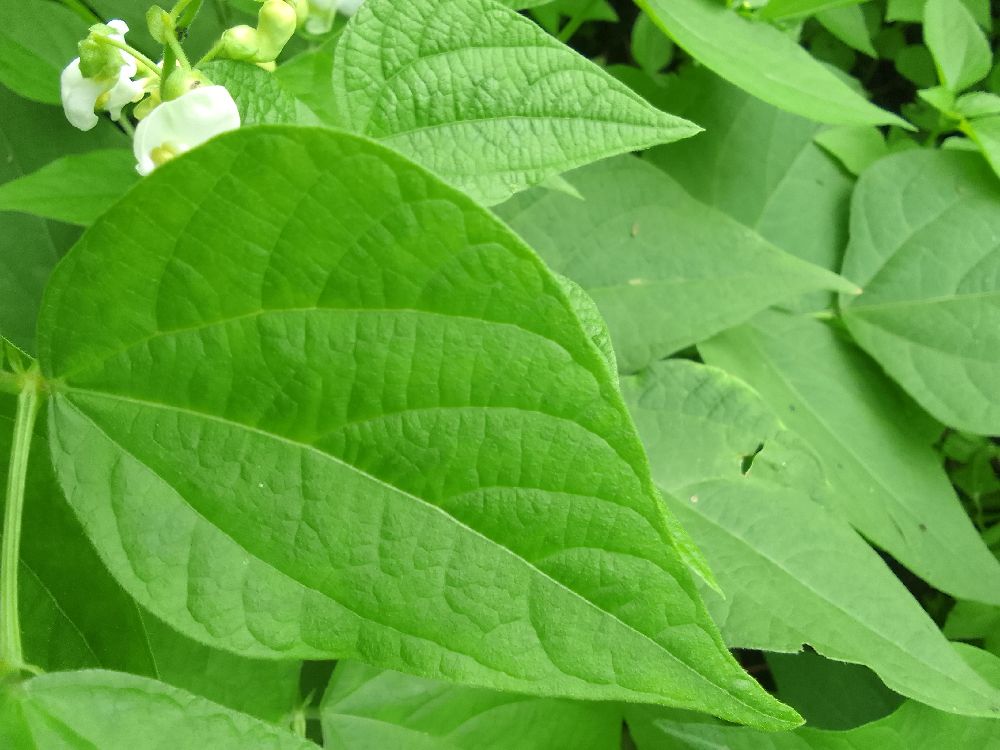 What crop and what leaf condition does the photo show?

common bean, healthy
